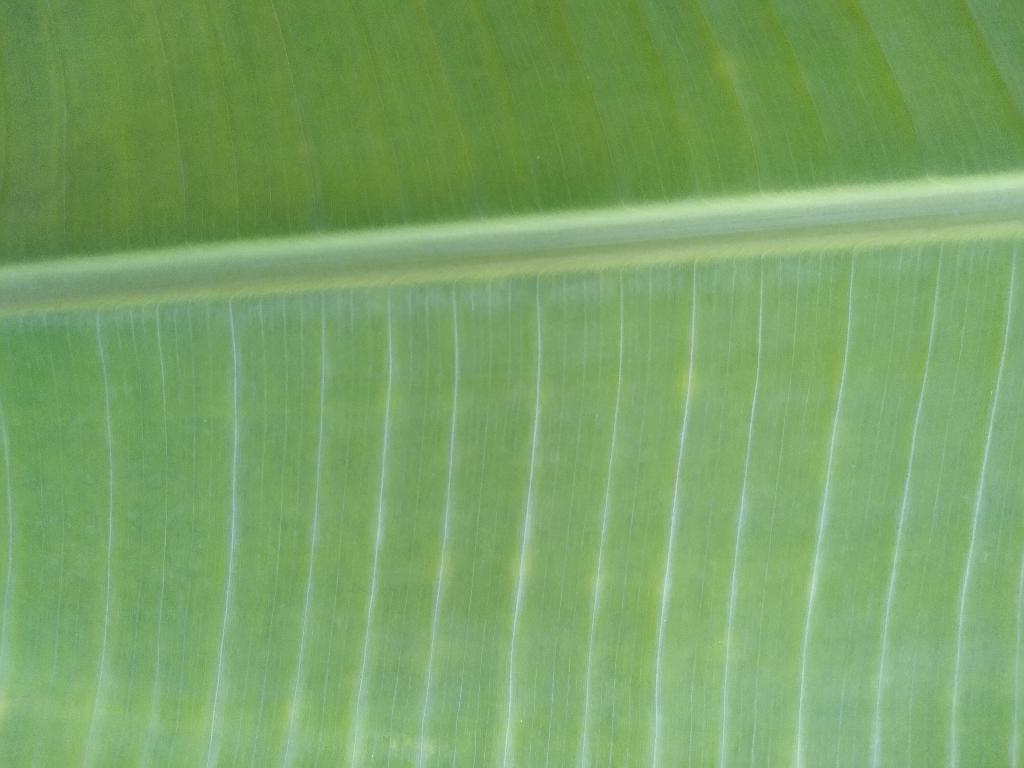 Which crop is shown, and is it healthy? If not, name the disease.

banana, healthy
